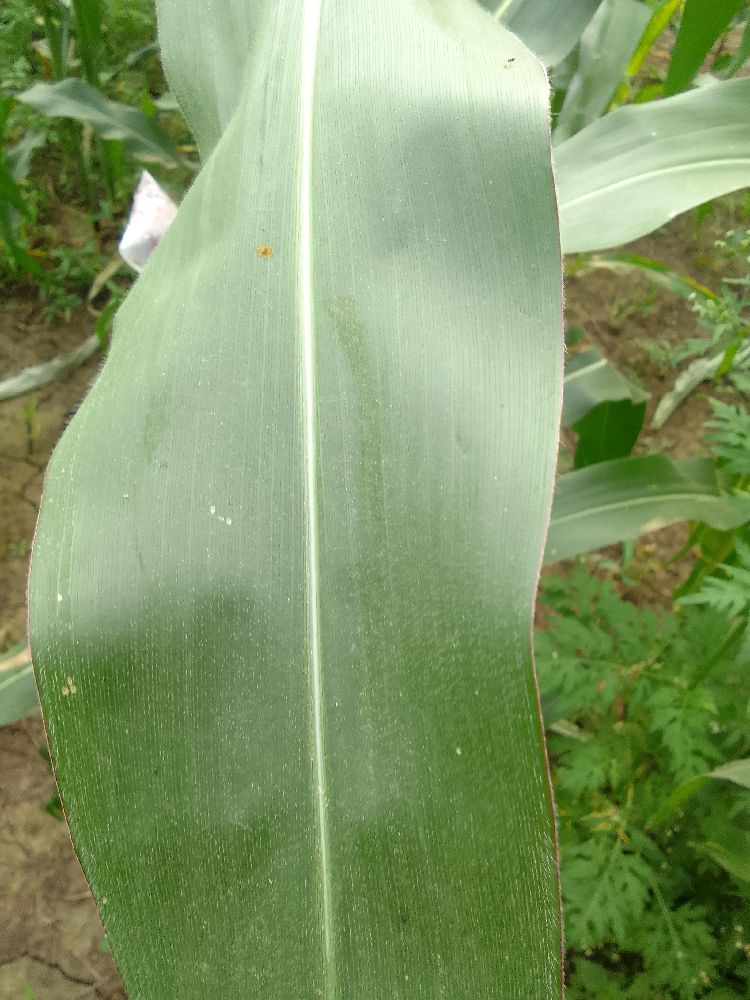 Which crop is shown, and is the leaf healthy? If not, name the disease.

maize, healthy
